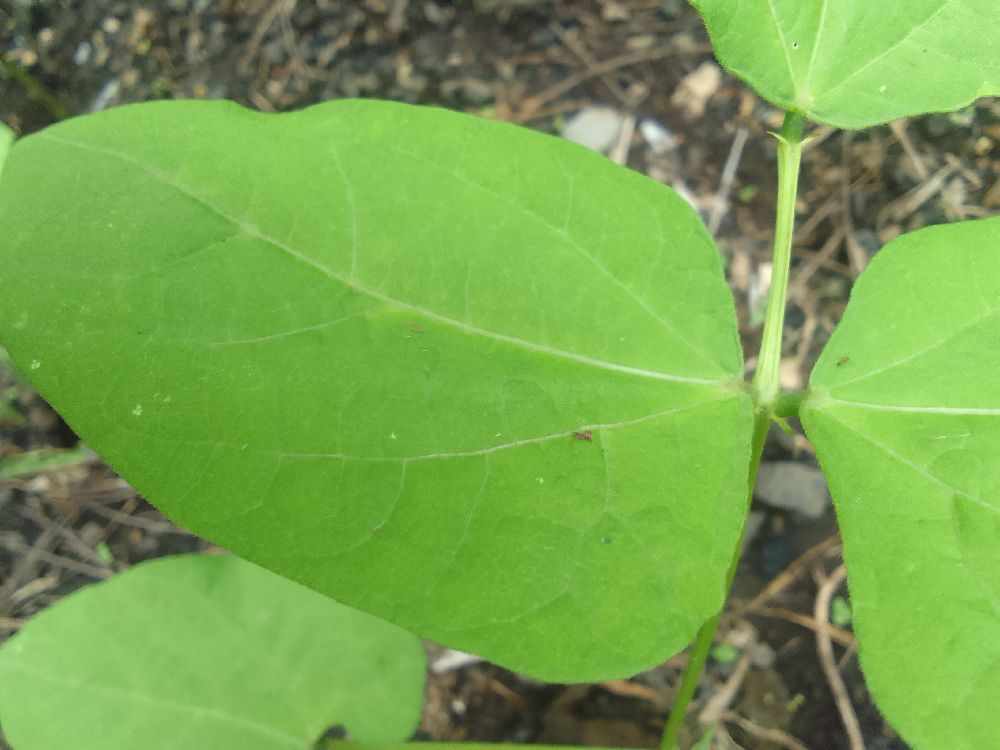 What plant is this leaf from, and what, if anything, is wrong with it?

common bean, healthy
